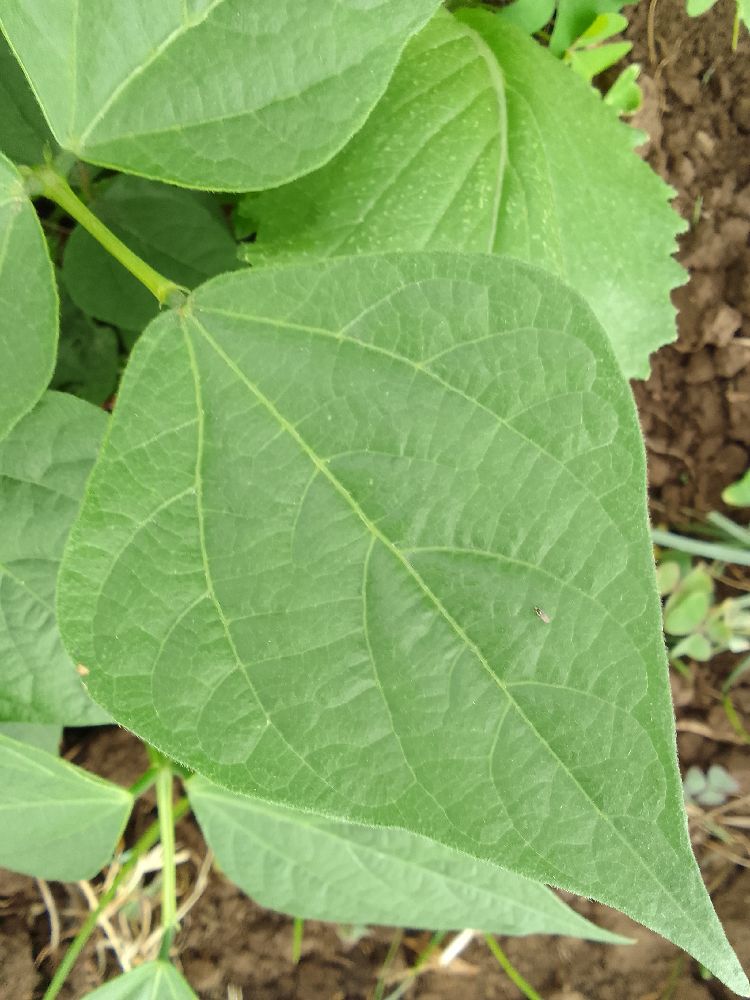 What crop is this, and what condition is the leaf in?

common bean, healthy
